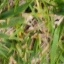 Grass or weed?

grass
